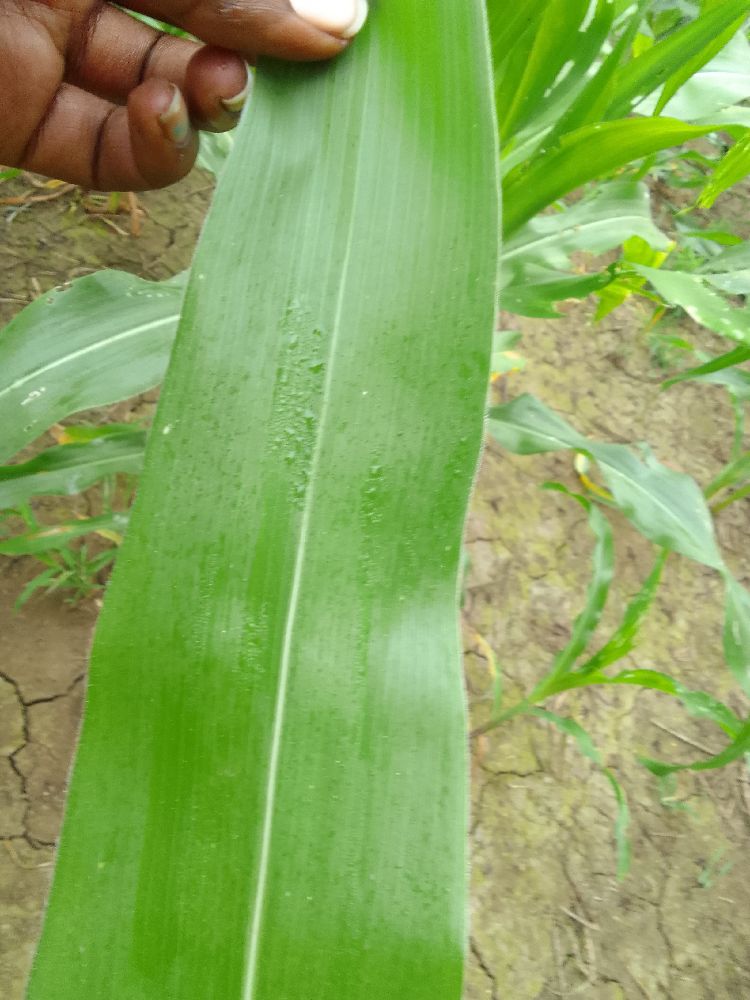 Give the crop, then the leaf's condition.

maize, healthy
